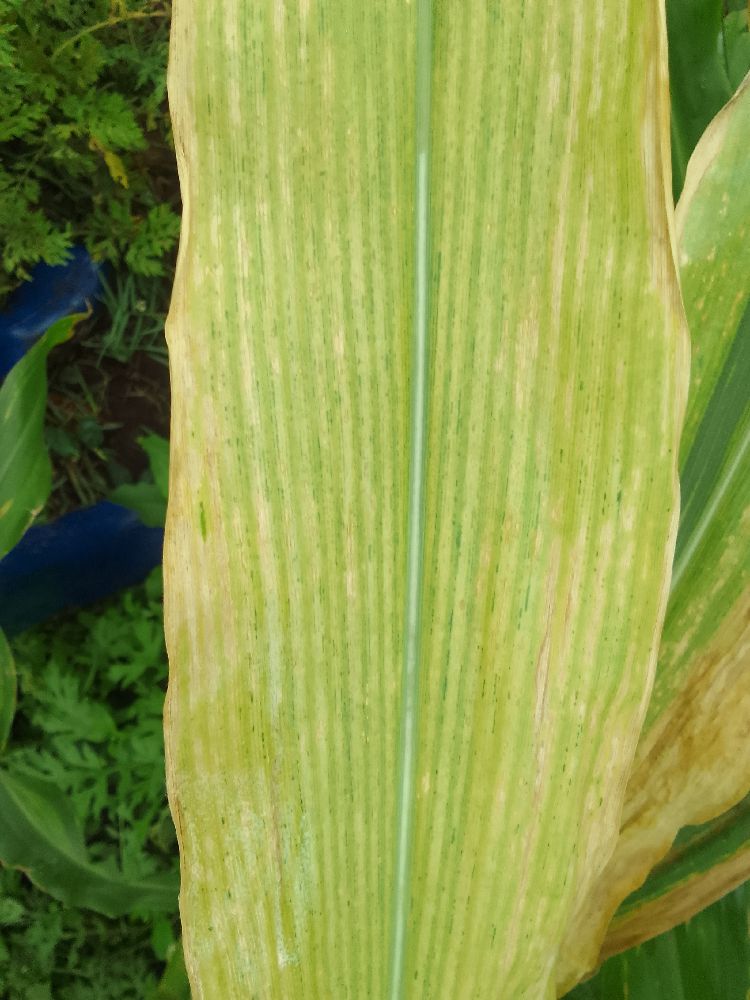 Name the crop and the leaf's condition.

maize, maize lethal necrosis
